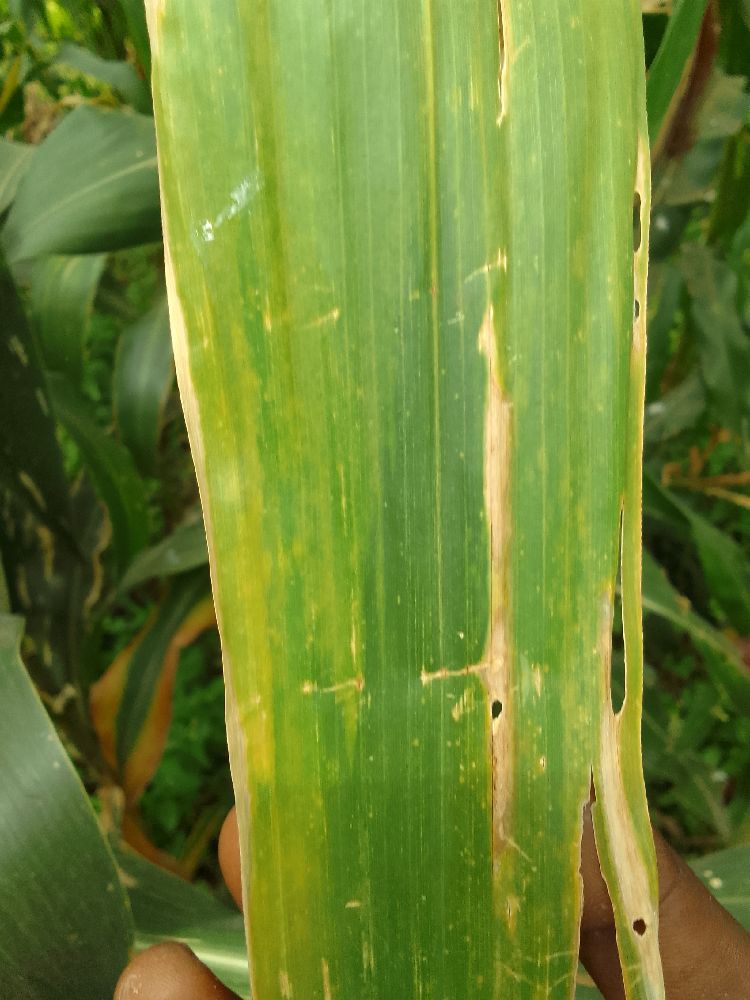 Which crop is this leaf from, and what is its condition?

maize, maize lethal necrosis
